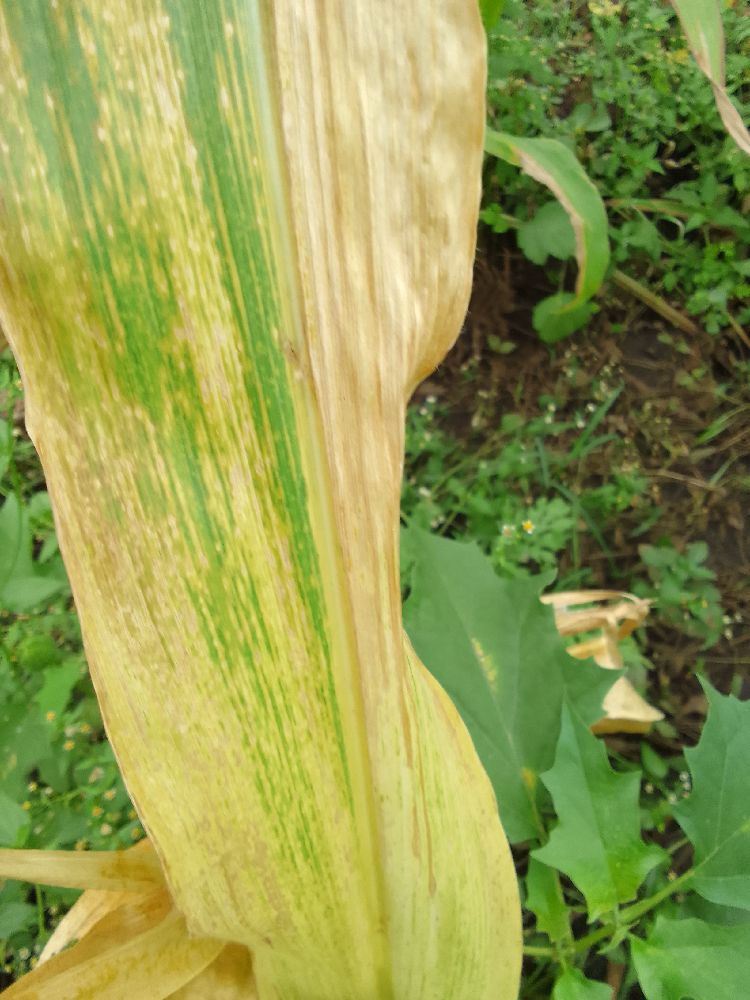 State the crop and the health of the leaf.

maize, maize lethal necrosis
